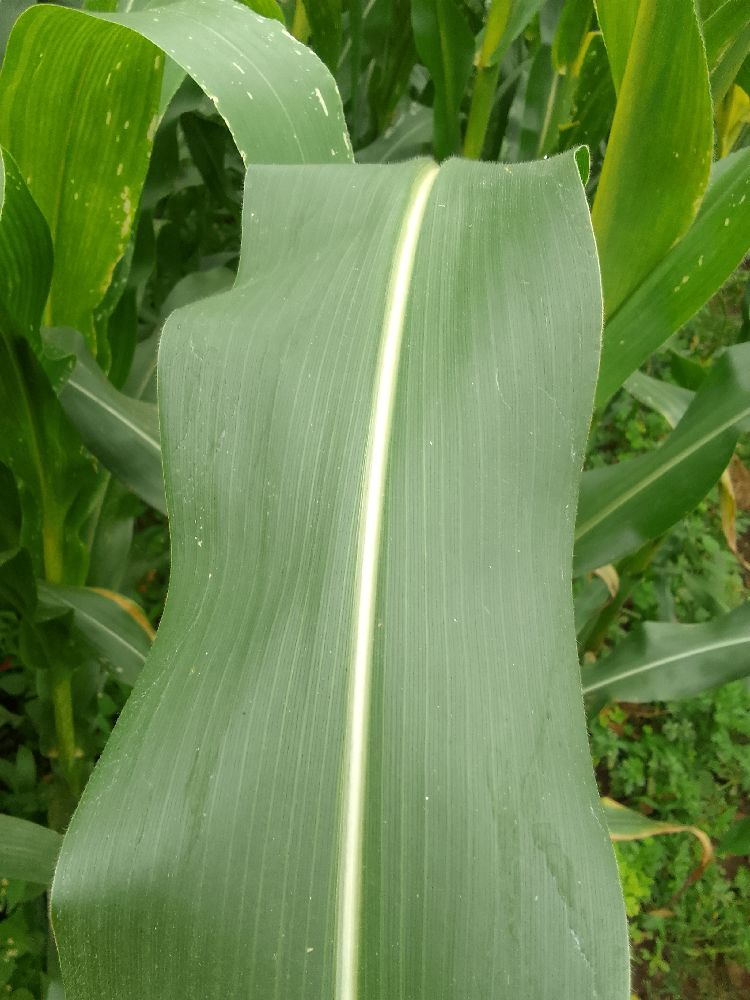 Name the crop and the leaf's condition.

maize, healthy
